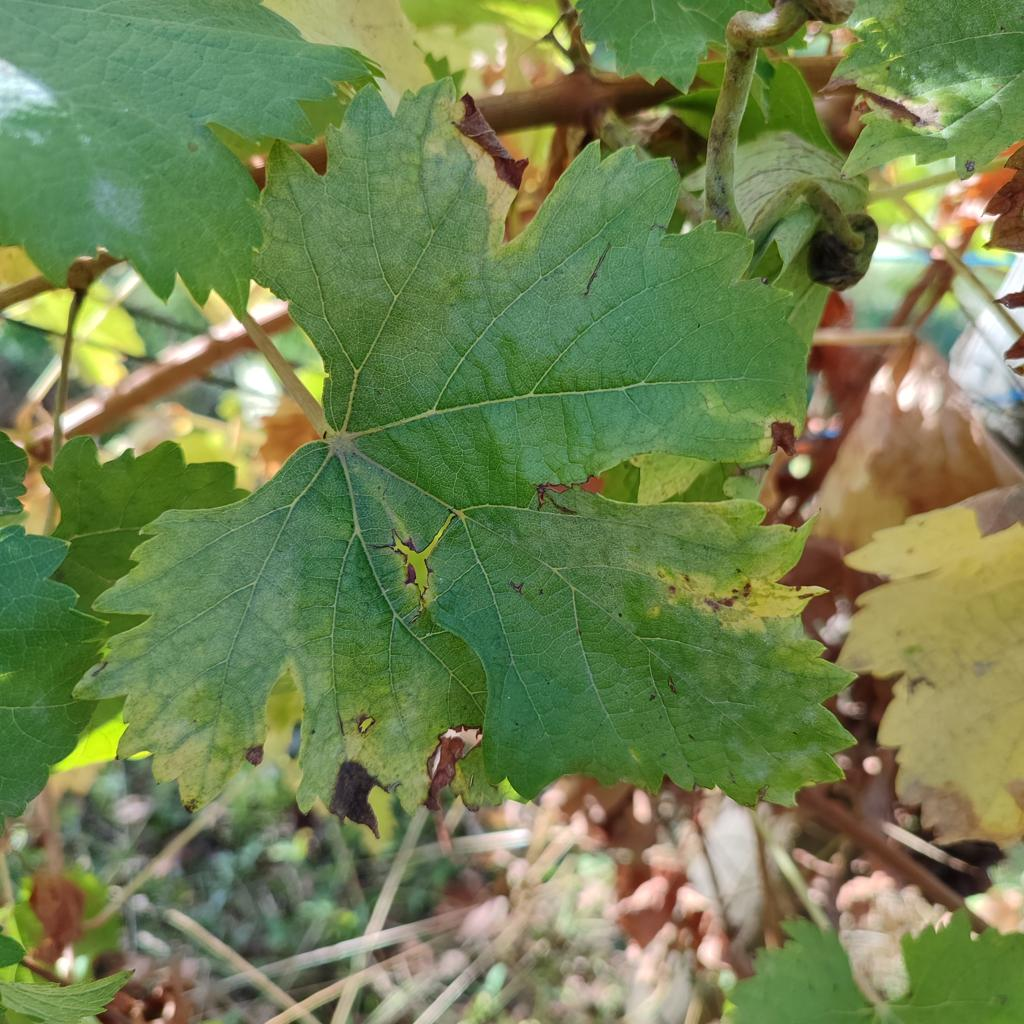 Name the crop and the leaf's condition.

grapevine, powdery mildew
